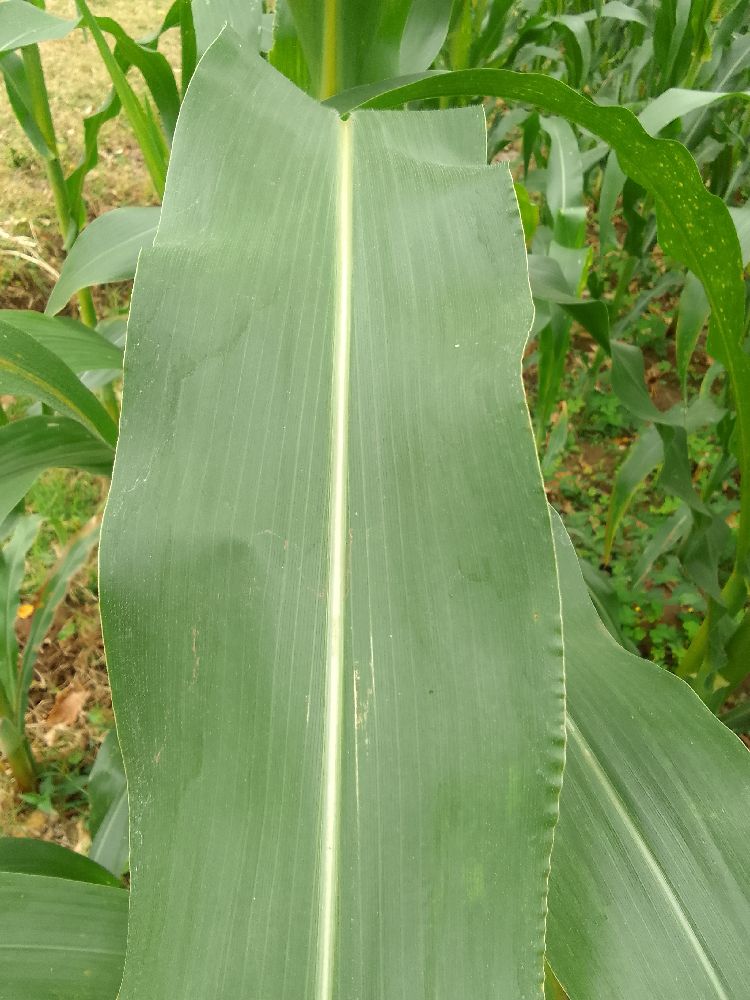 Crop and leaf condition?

maize, healthy
